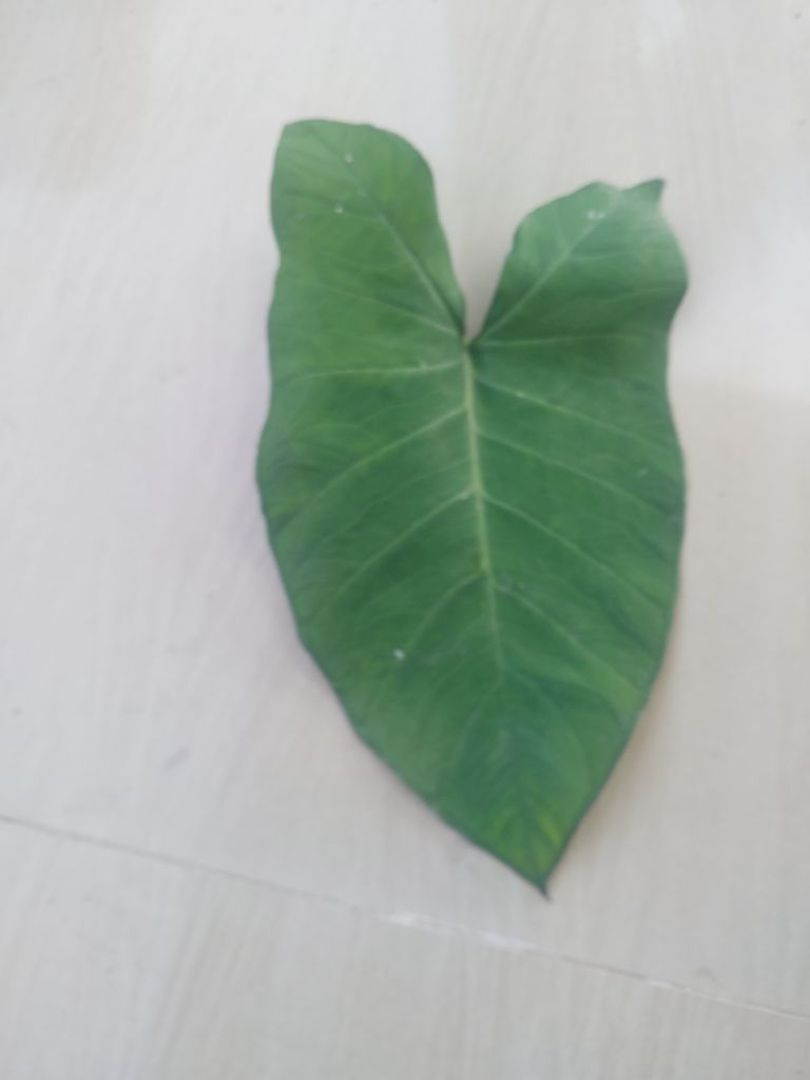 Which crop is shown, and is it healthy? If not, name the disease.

taro, healthy
